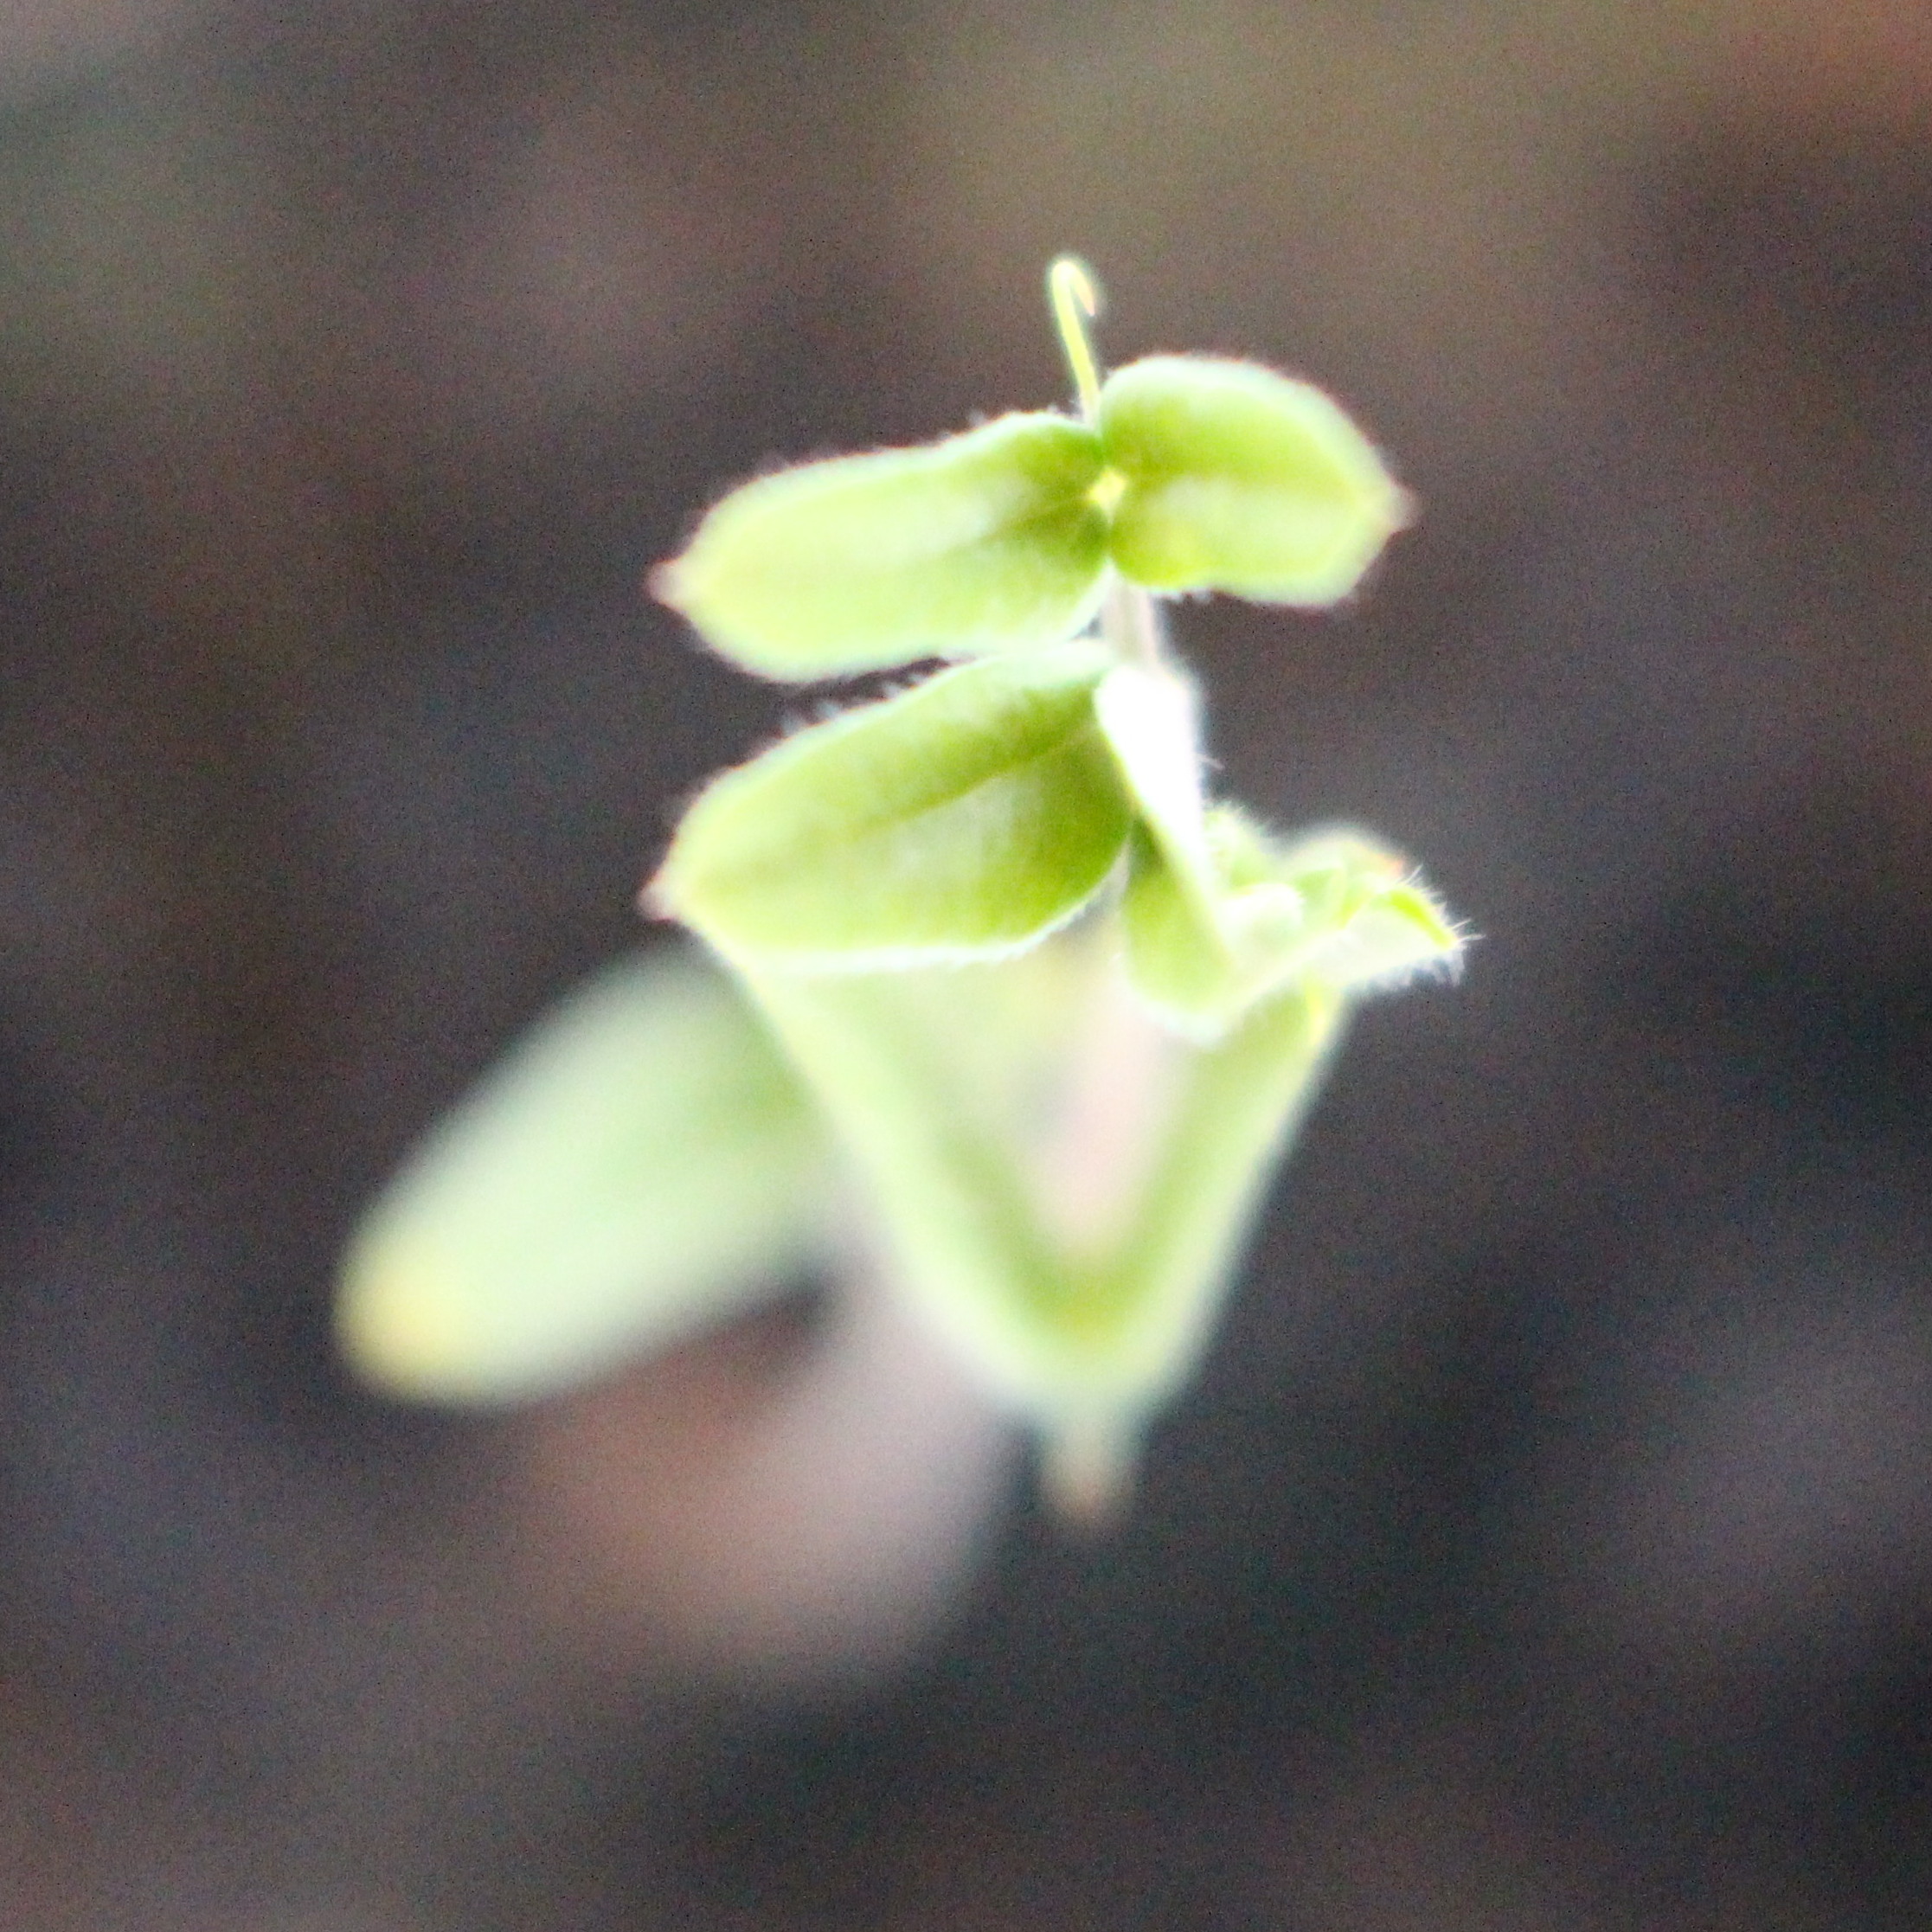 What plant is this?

Vicia sativa
